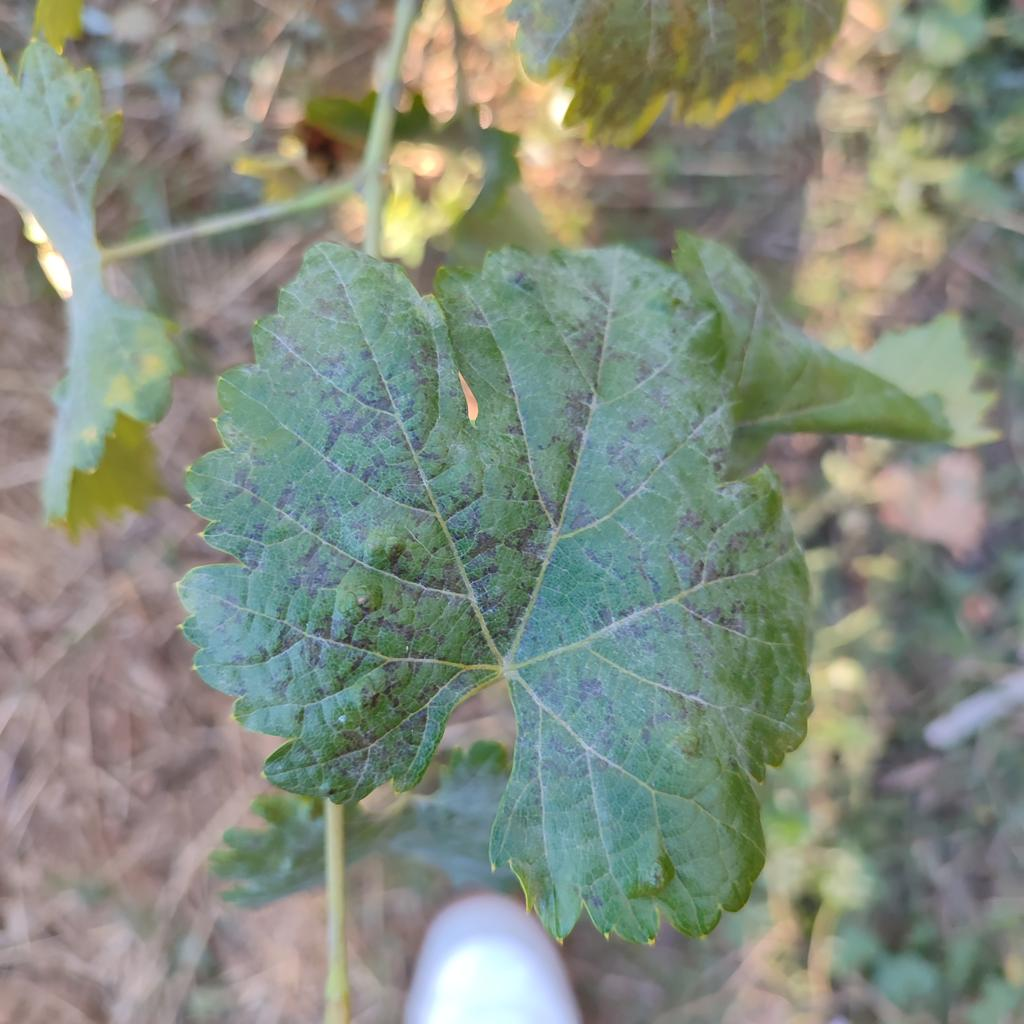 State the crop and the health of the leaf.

grapevine, powdery mildew
